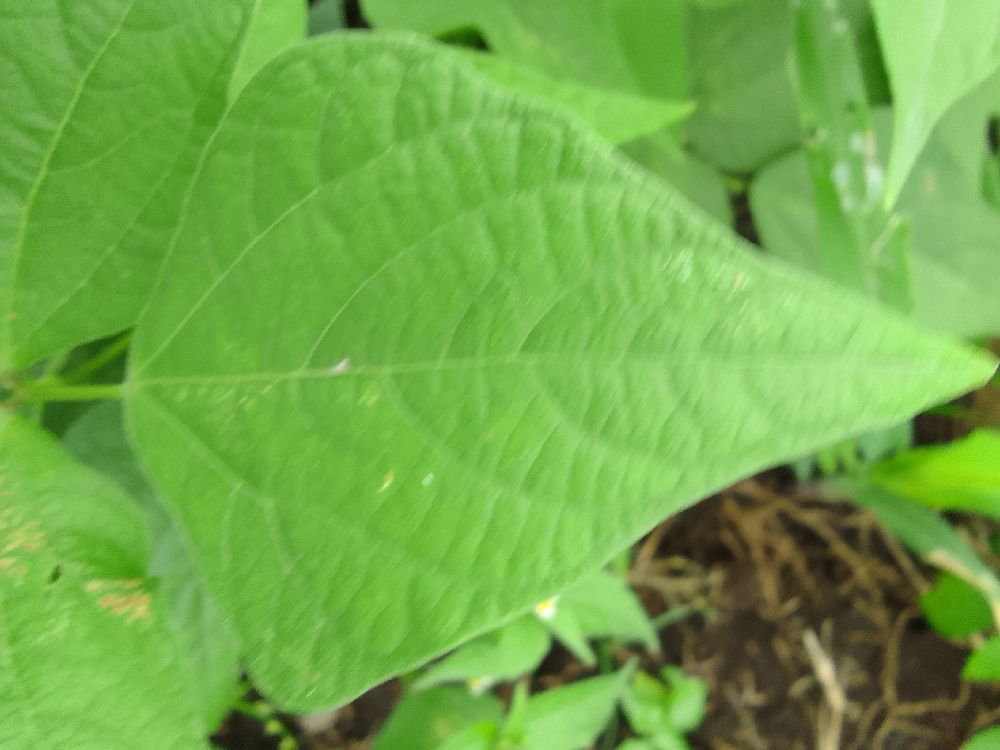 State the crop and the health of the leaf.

common bean, healthy
